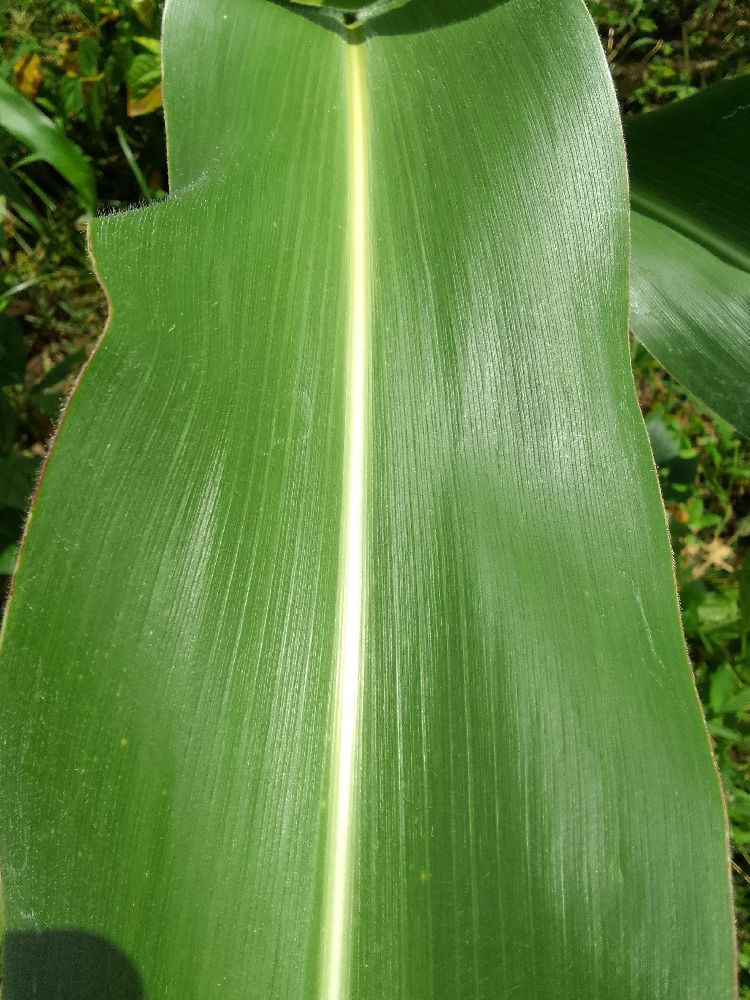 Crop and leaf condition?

maize, healthy
